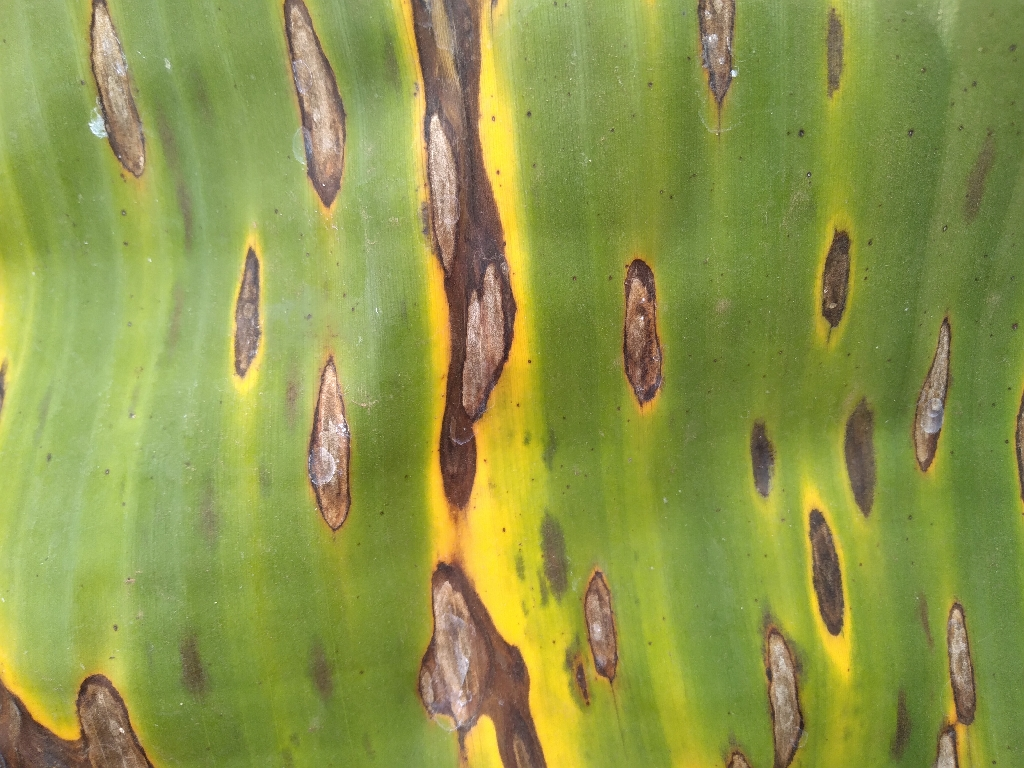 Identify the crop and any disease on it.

banana, black sigatoka
